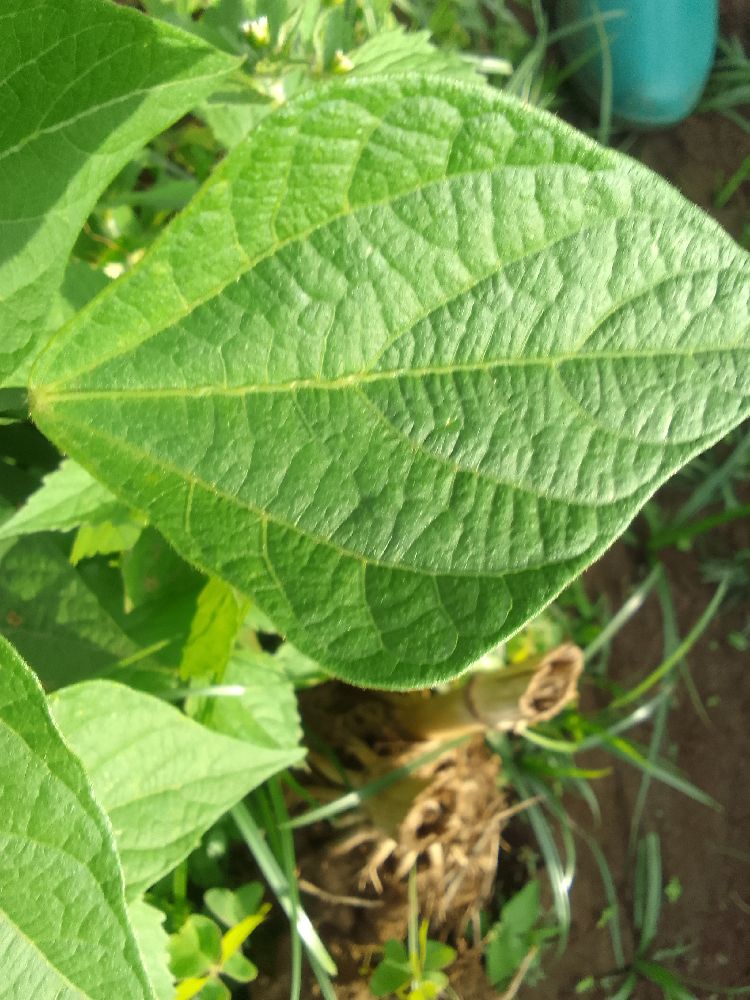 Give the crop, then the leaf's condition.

common bean, healthy
